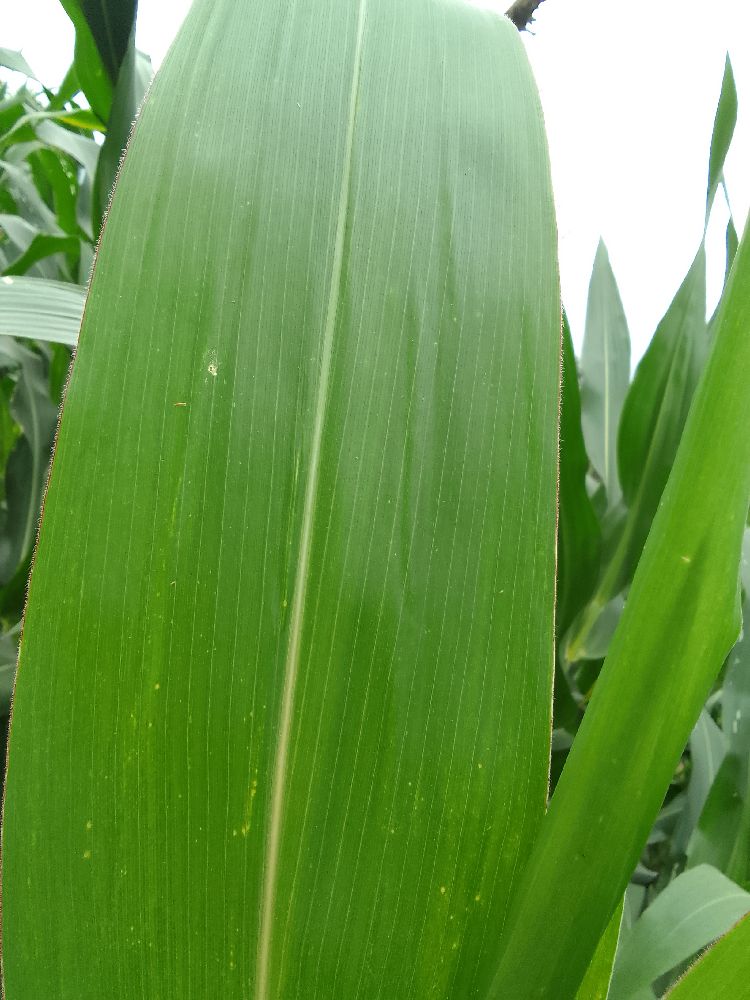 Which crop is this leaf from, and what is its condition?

maize, healthy
